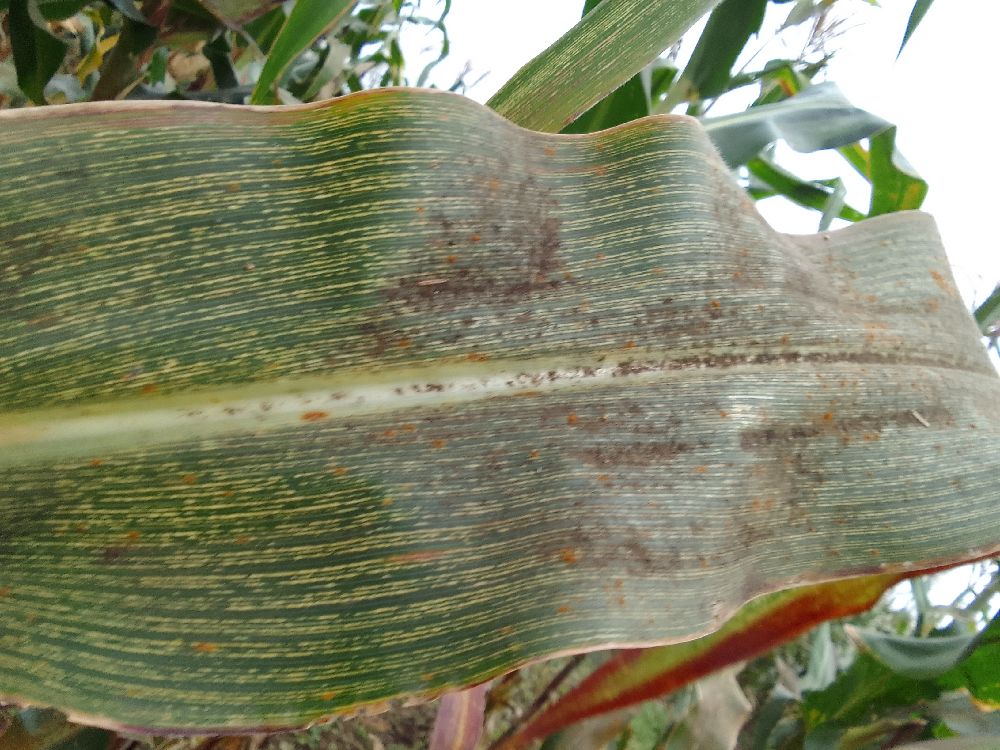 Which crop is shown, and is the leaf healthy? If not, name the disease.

maize, maize streak virus
